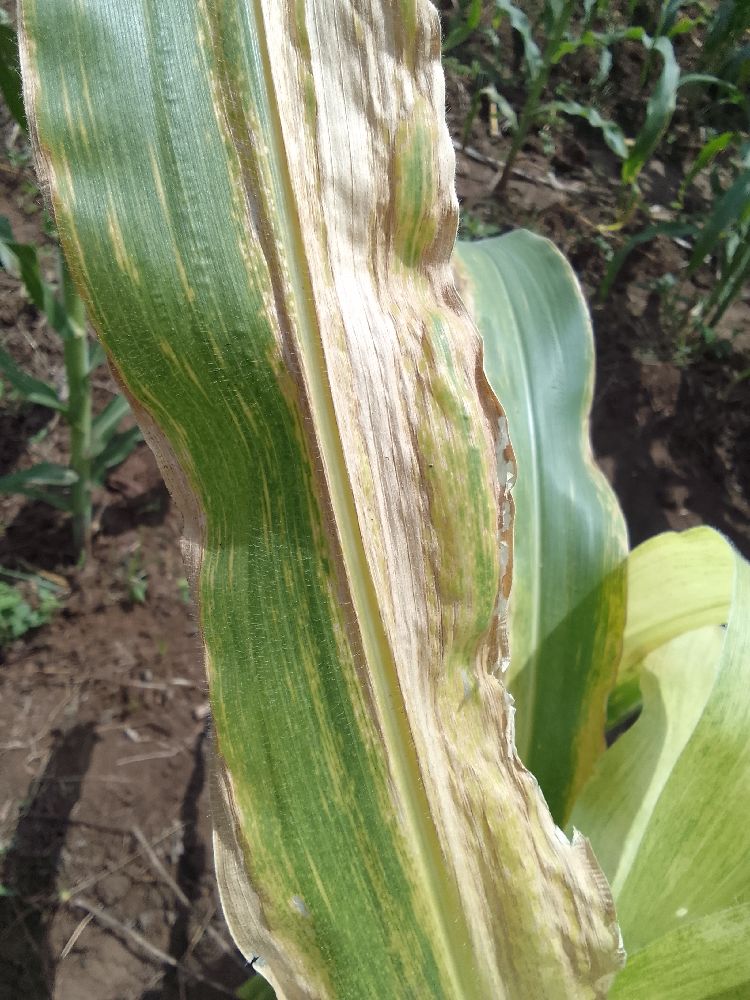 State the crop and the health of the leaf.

maize, maize lethal necrosis
